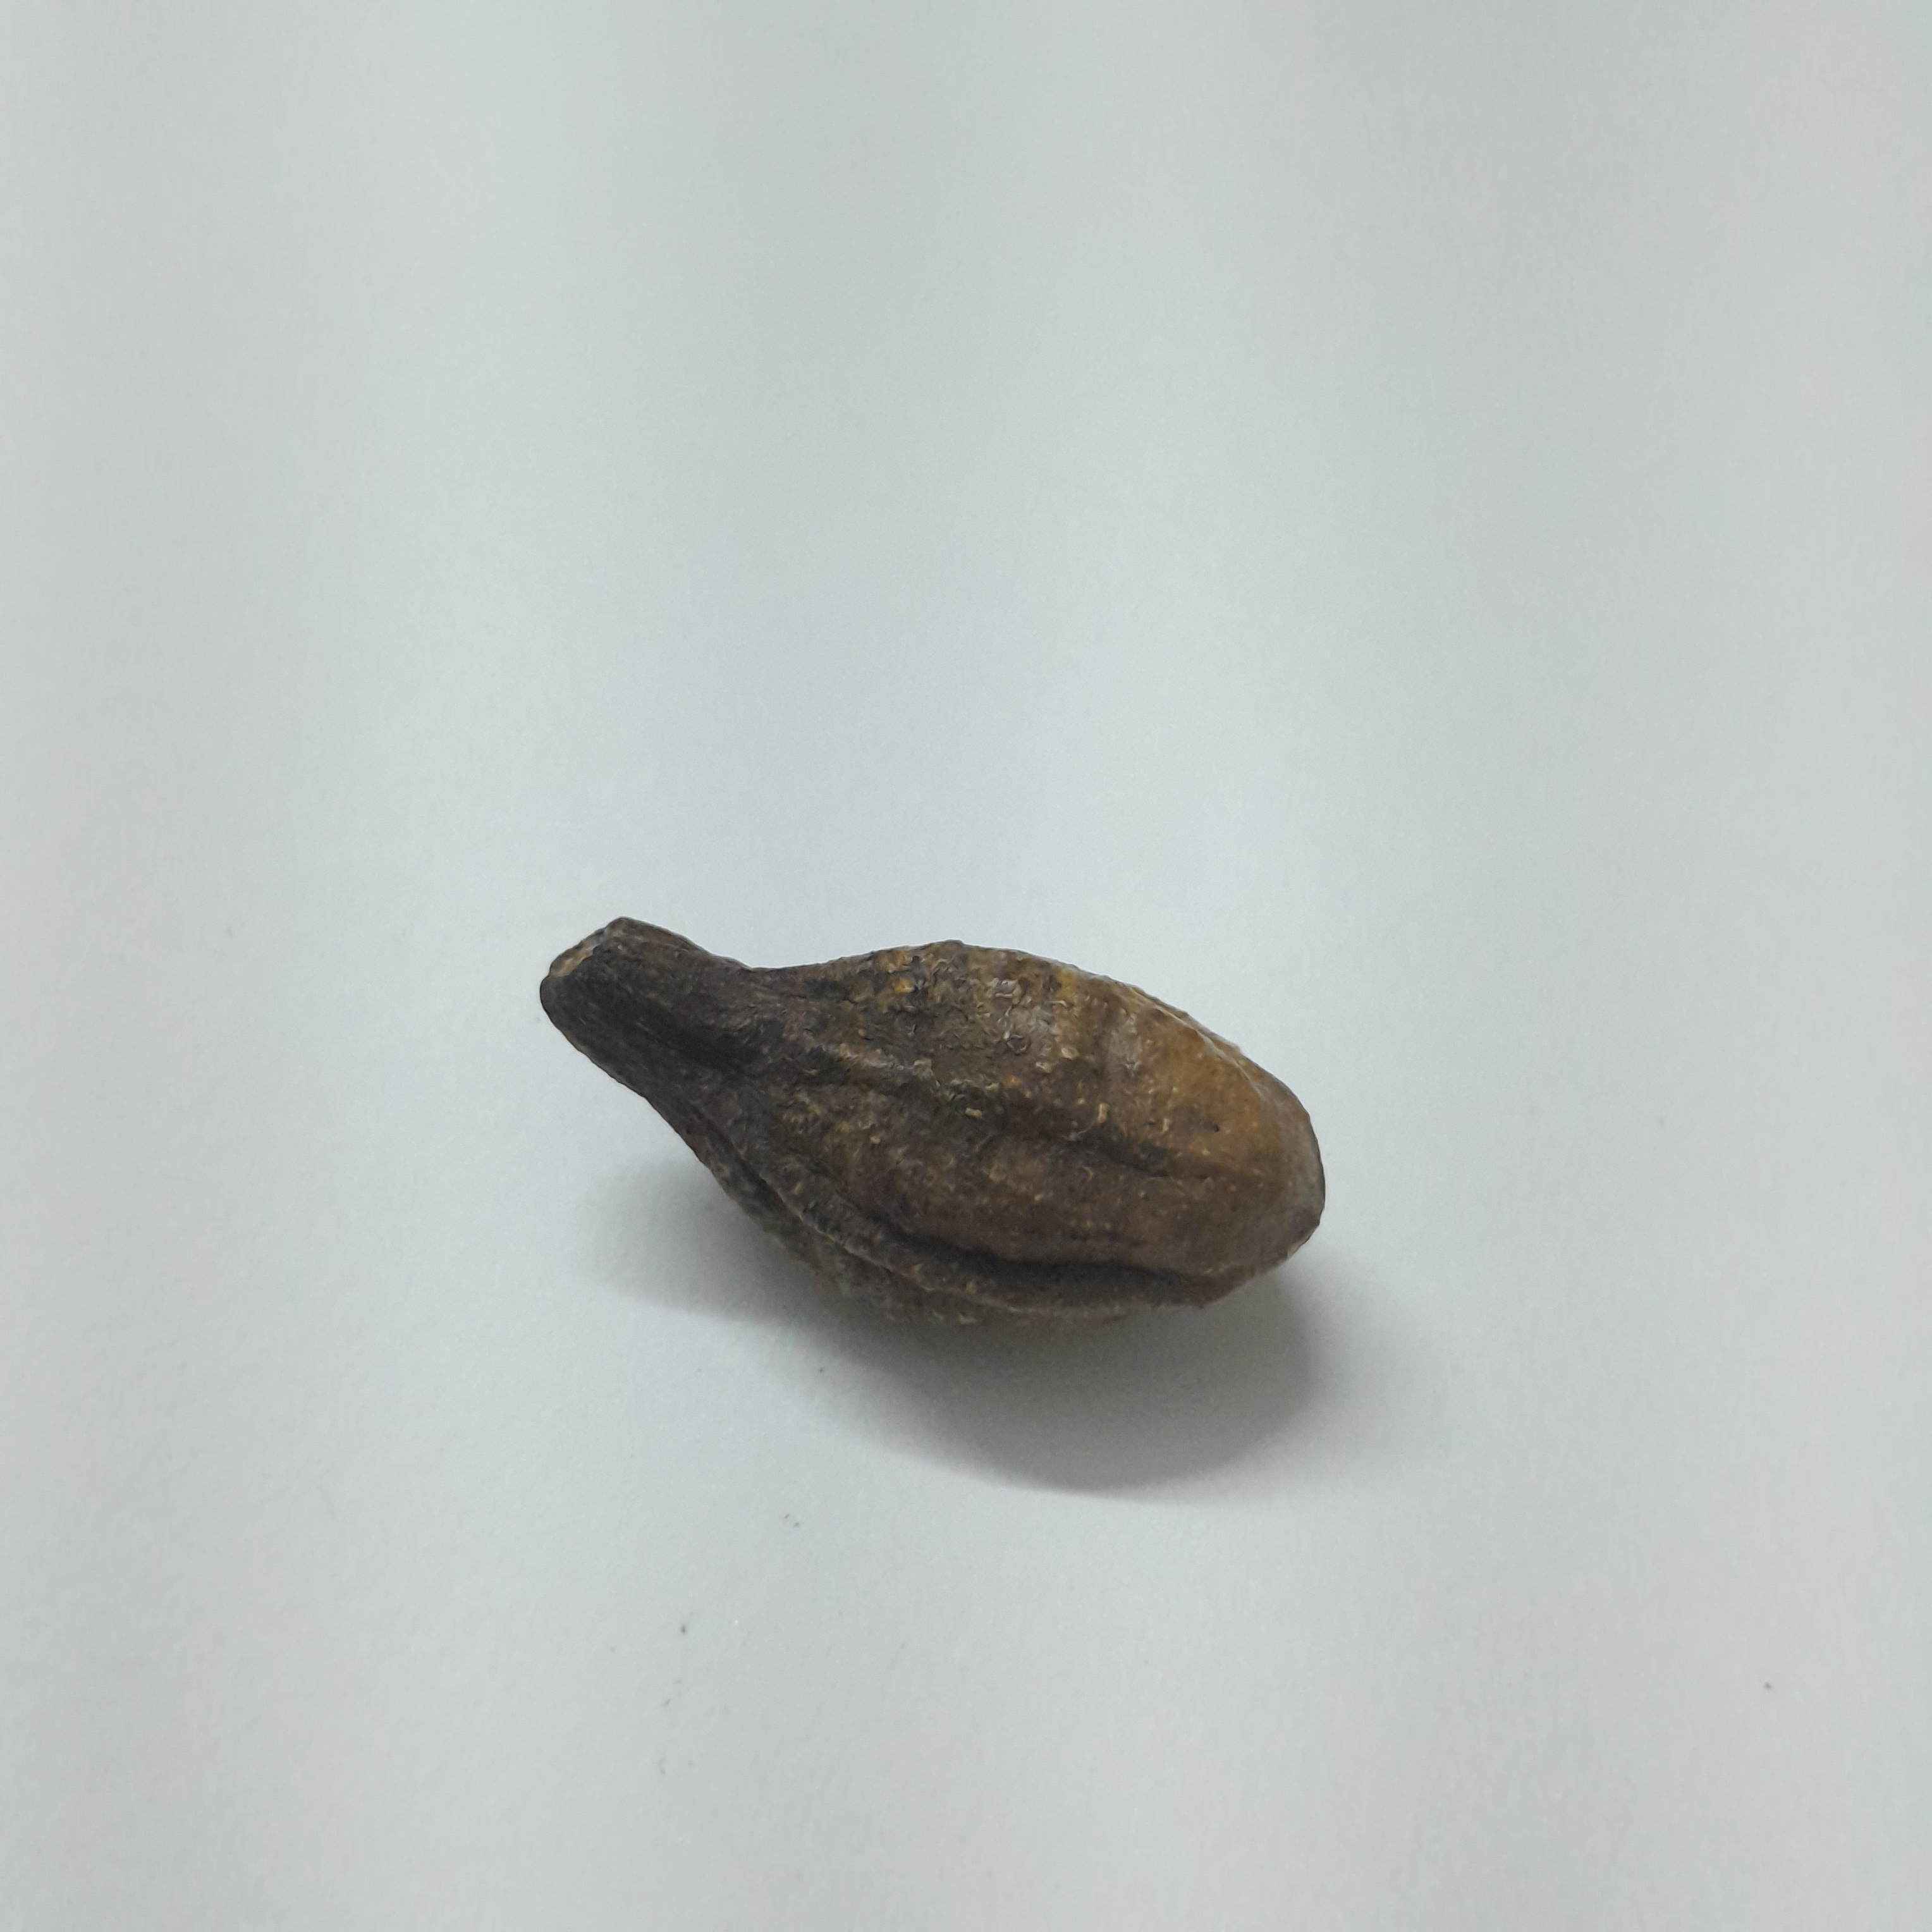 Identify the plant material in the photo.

hirdaa
